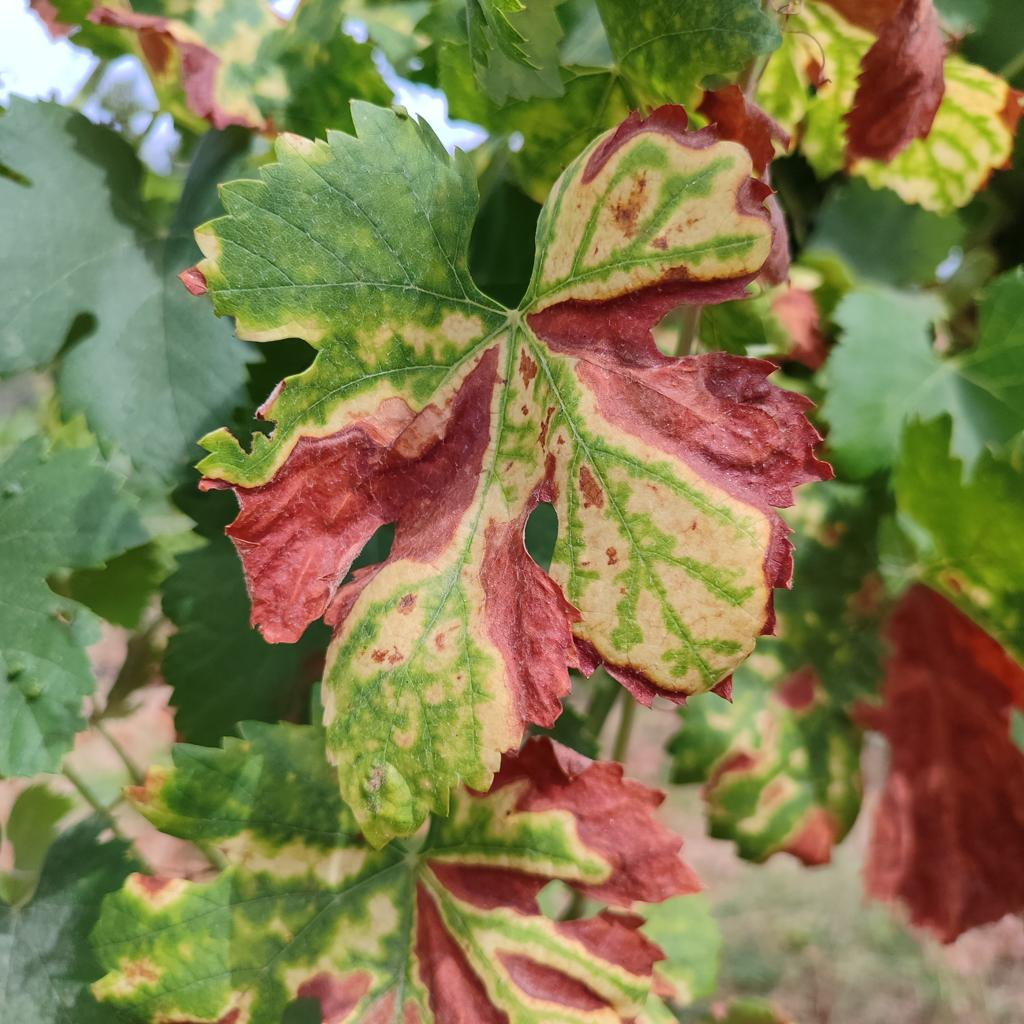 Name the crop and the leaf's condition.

grapevine, esca complex
